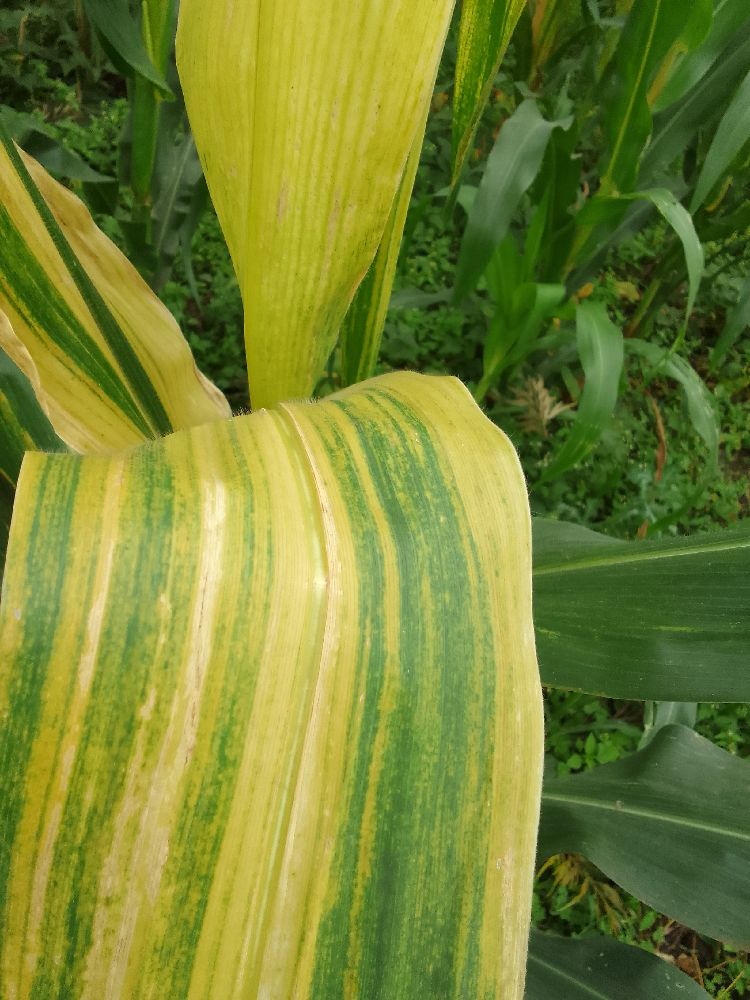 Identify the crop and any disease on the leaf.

maize, maize lethal necrosis
